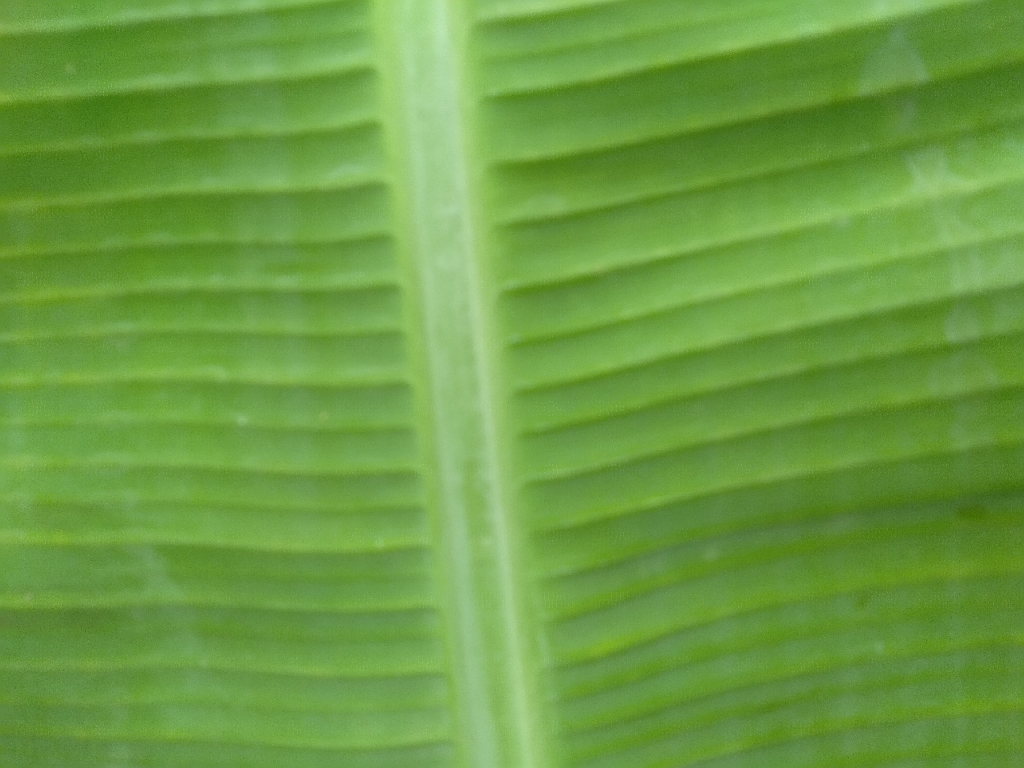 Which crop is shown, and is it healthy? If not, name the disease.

banana, healthy
